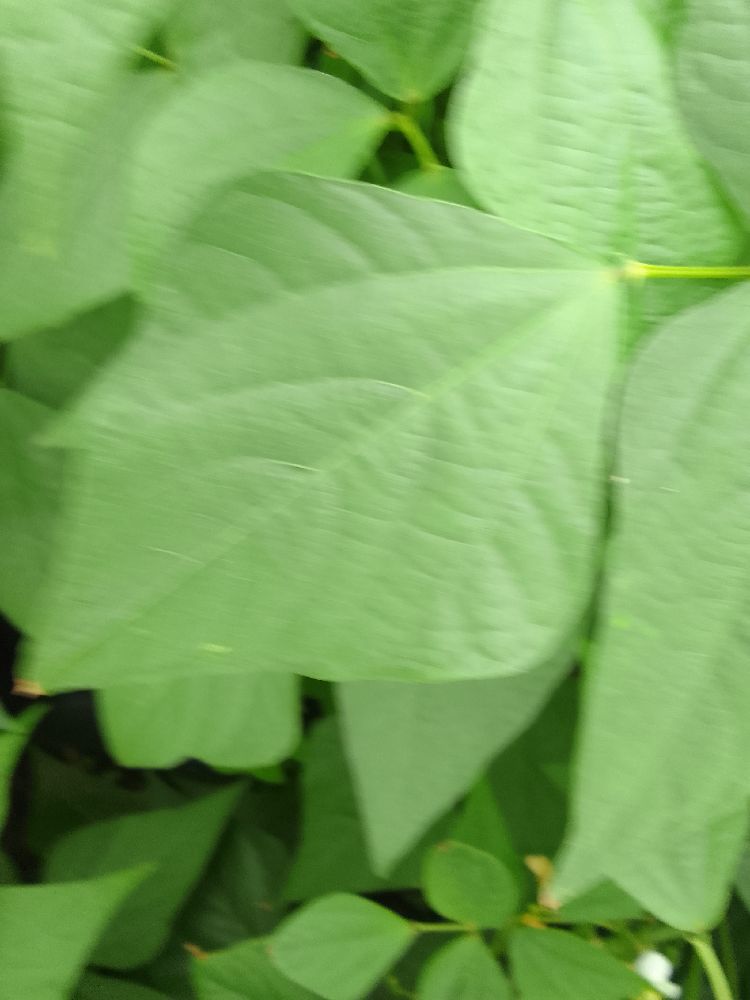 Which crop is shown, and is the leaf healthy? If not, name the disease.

common bean, healthy
